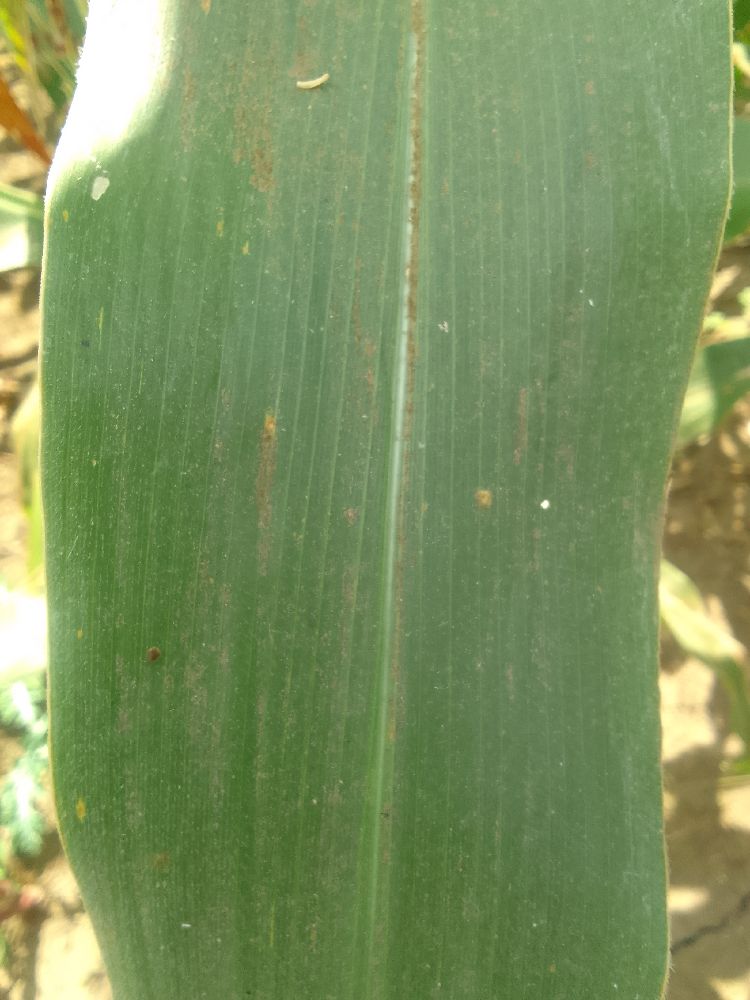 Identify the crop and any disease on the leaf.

maize, healthy
